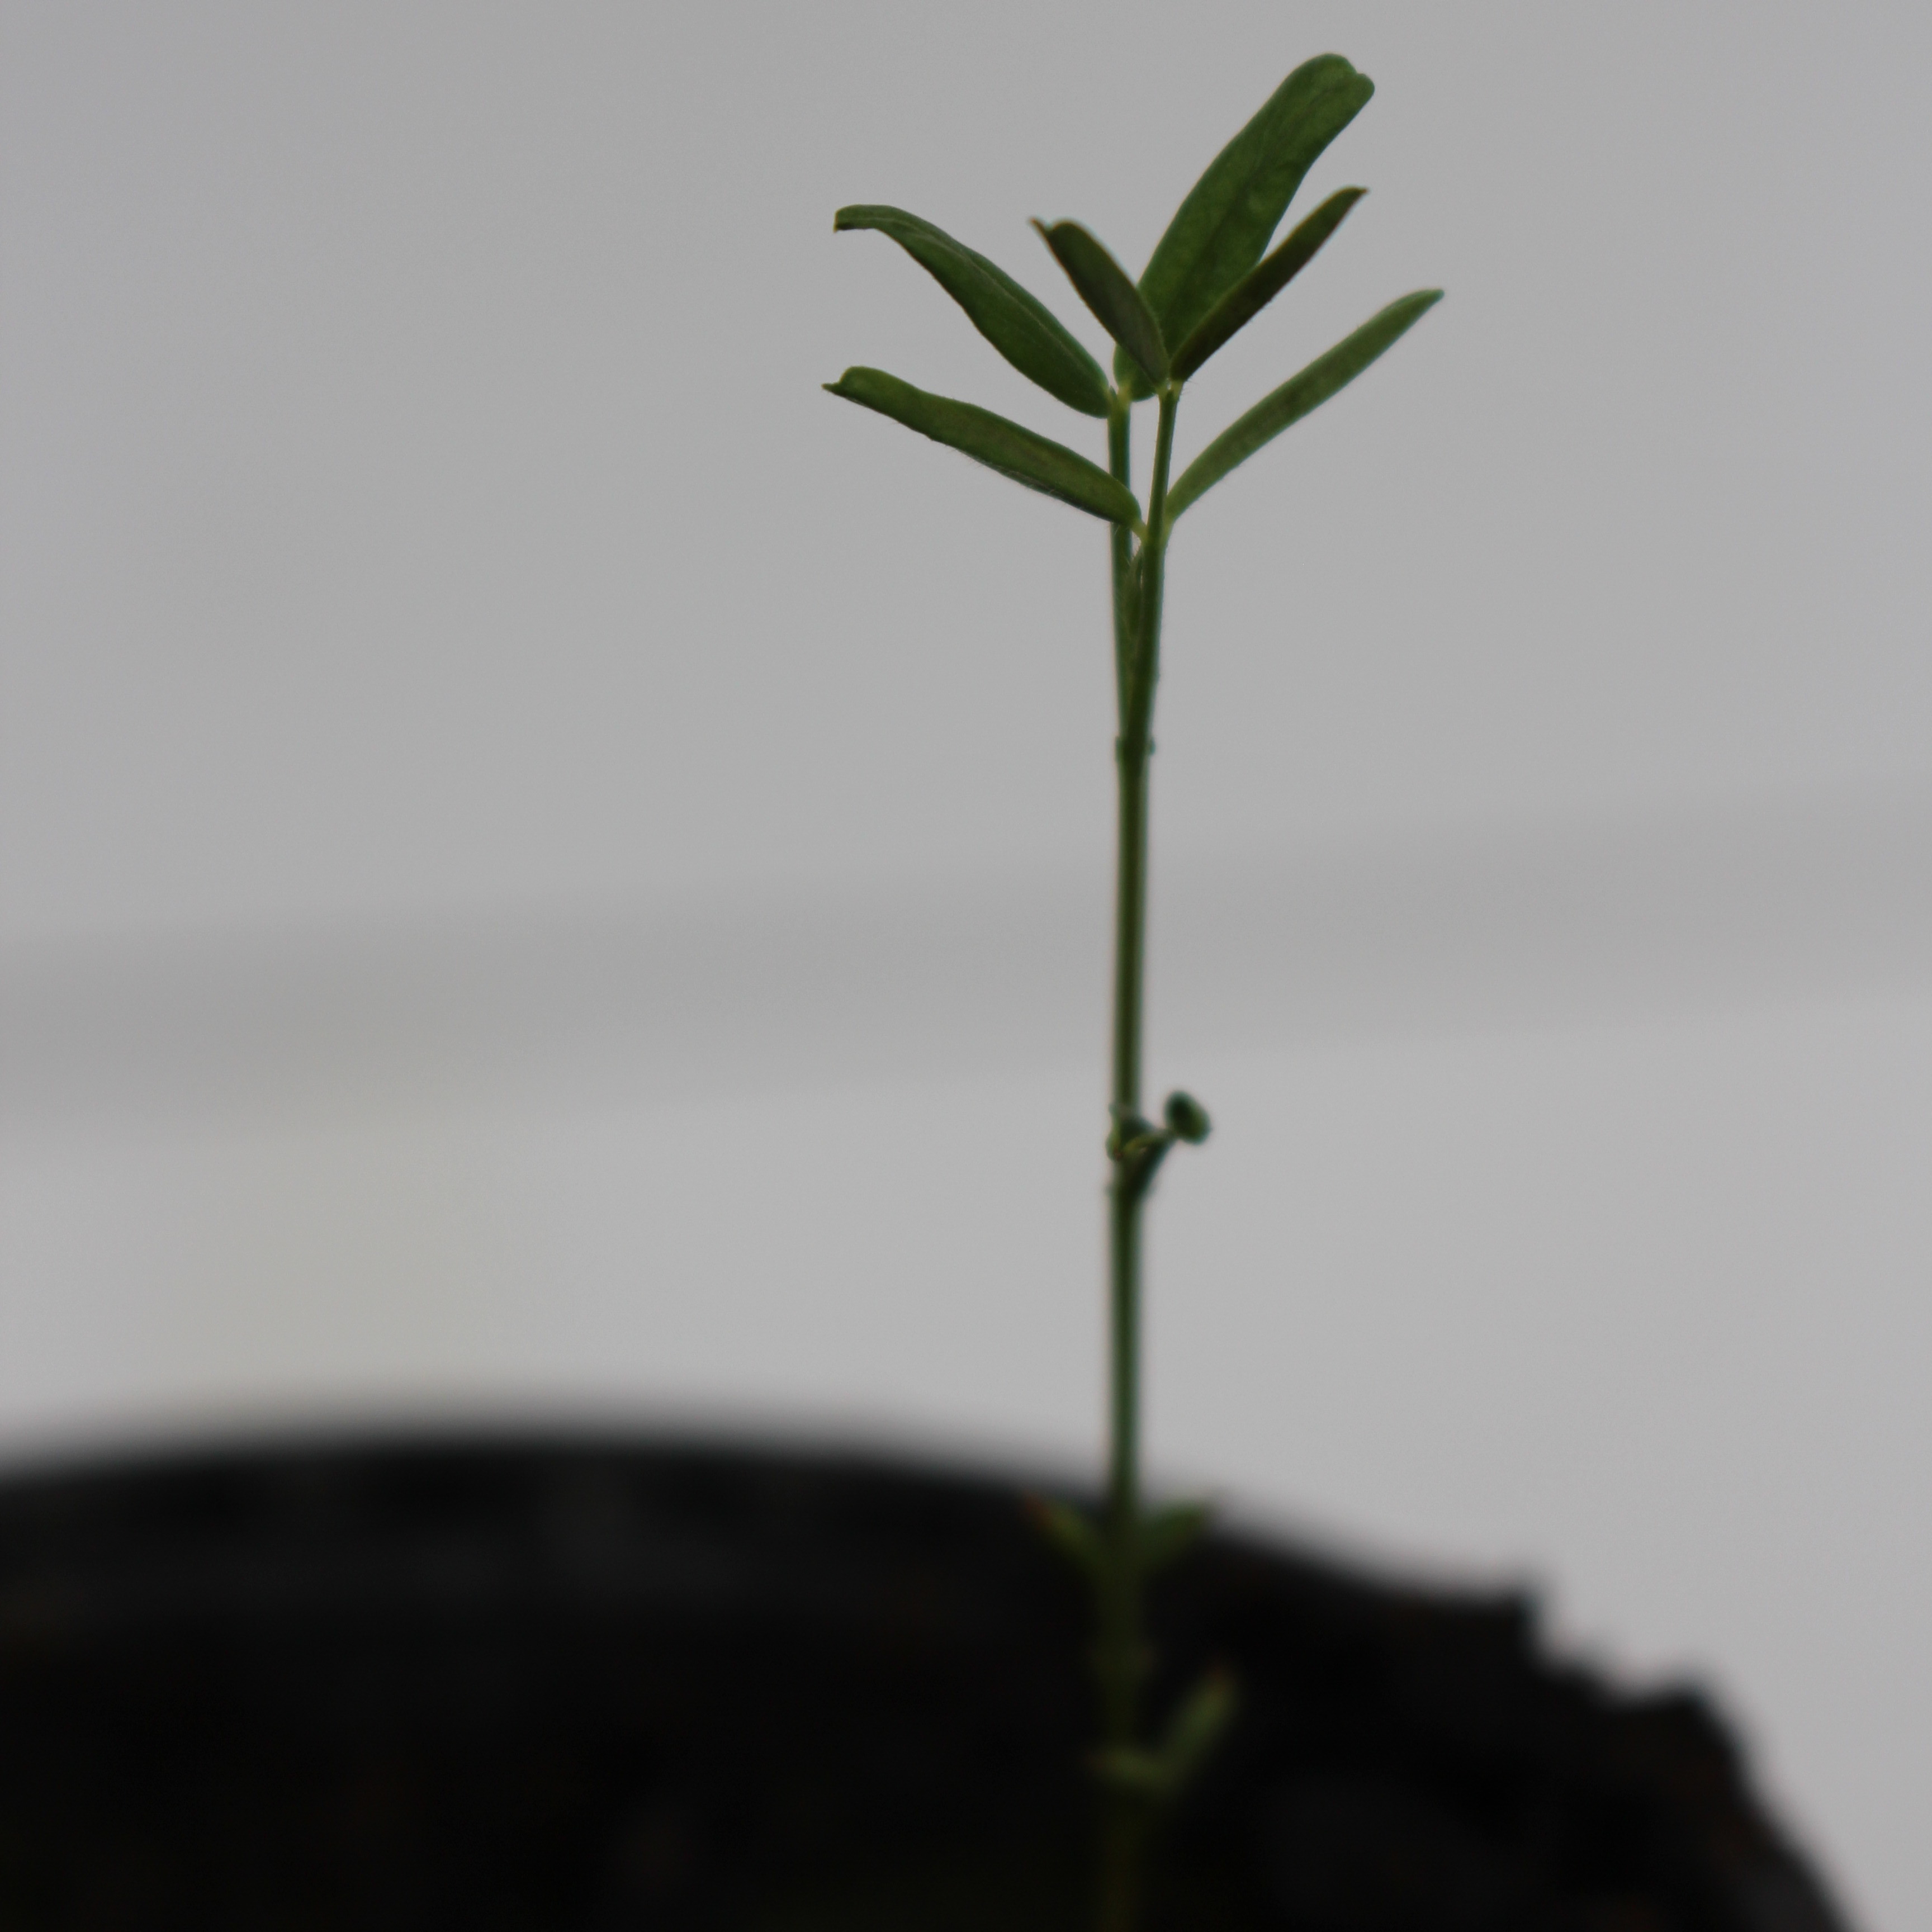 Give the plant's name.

Vicia sativa
